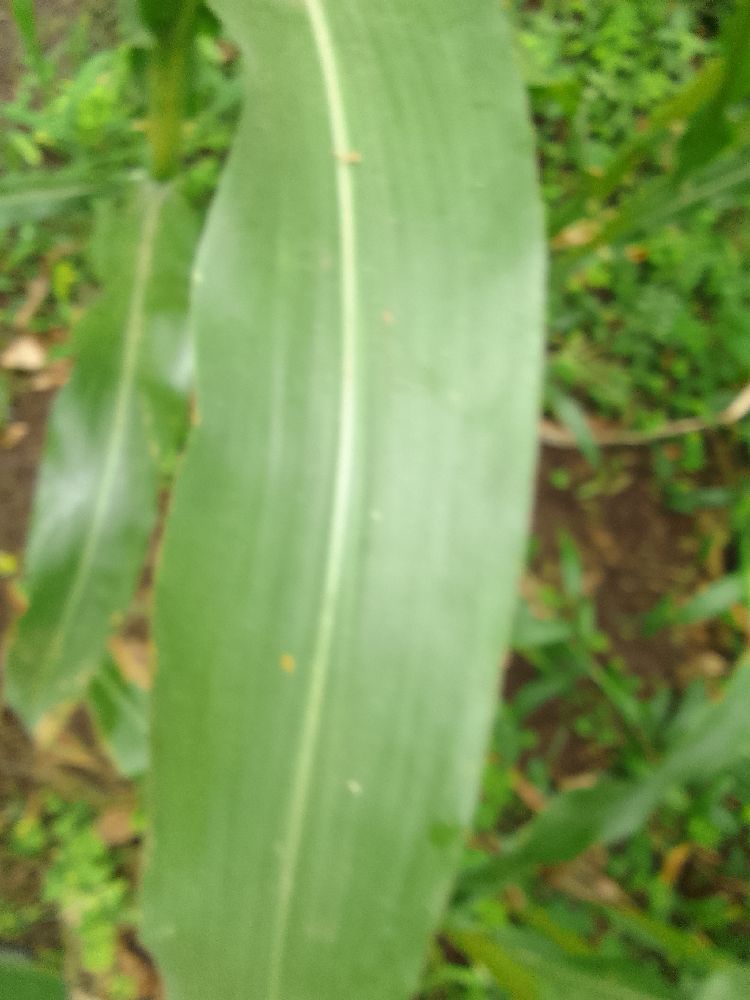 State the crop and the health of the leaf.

maize, healthy
